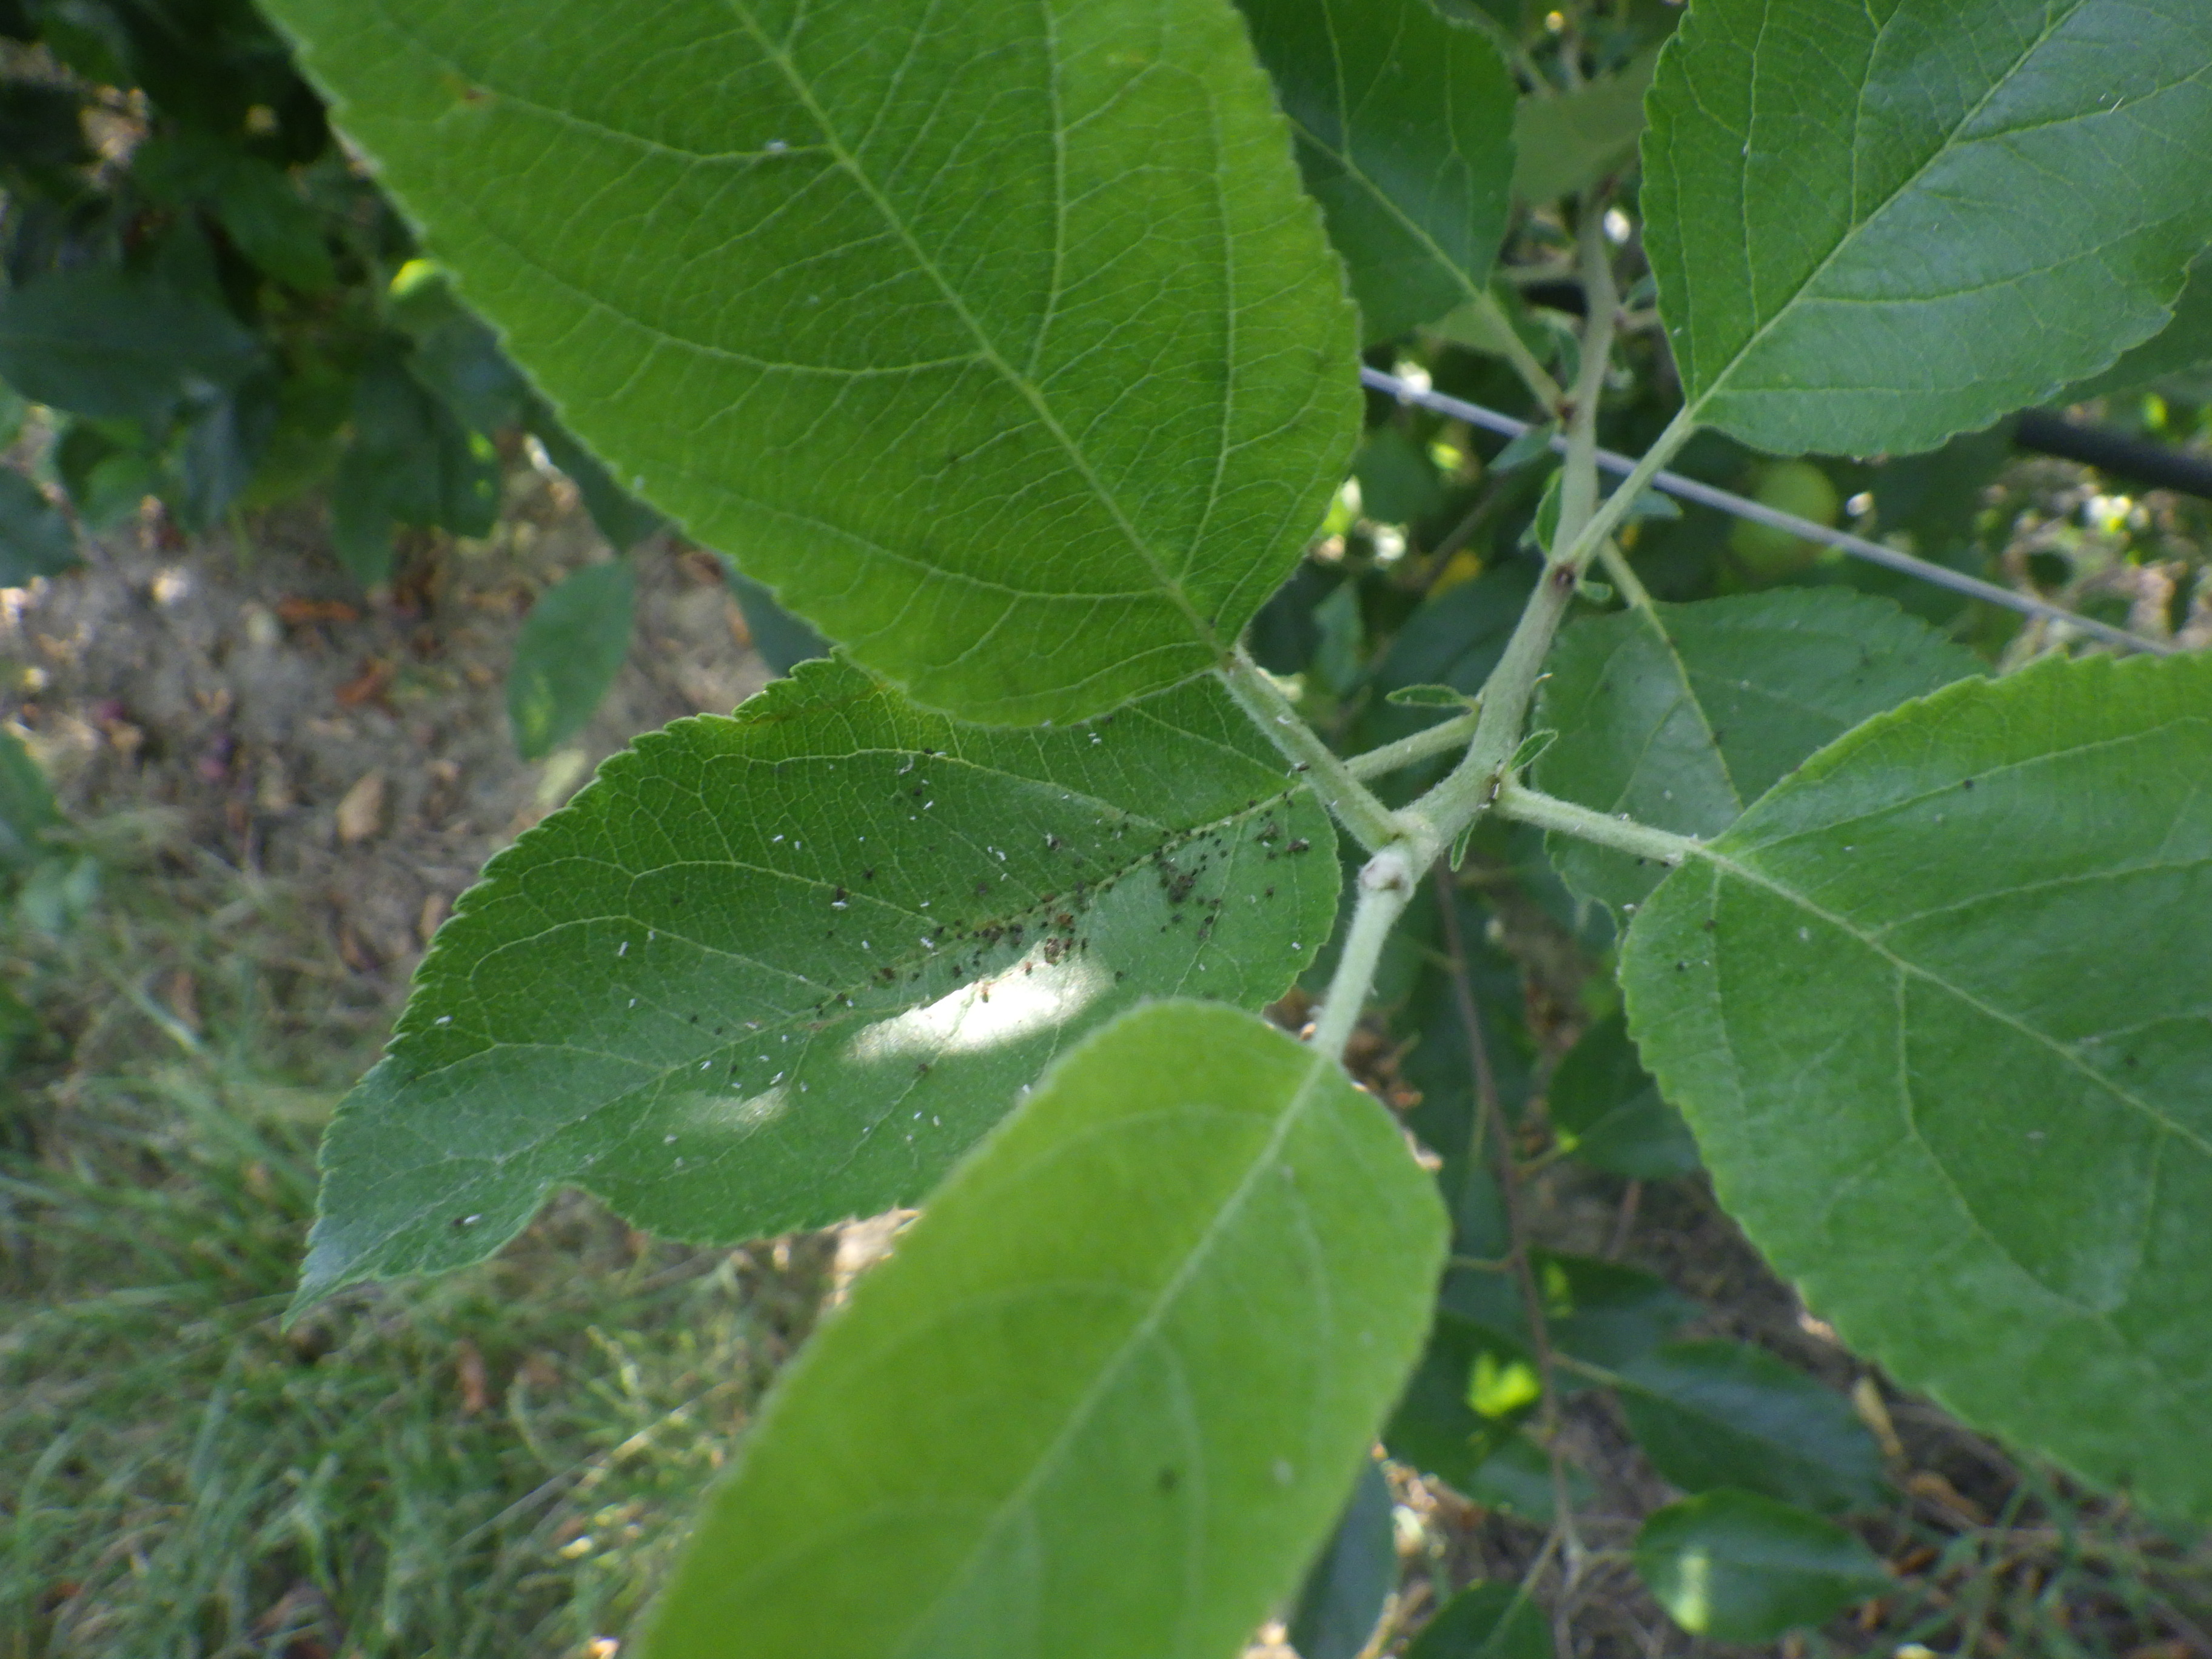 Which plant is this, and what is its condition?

apple, aphids
